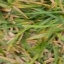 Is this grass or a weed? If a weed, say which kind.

grass
